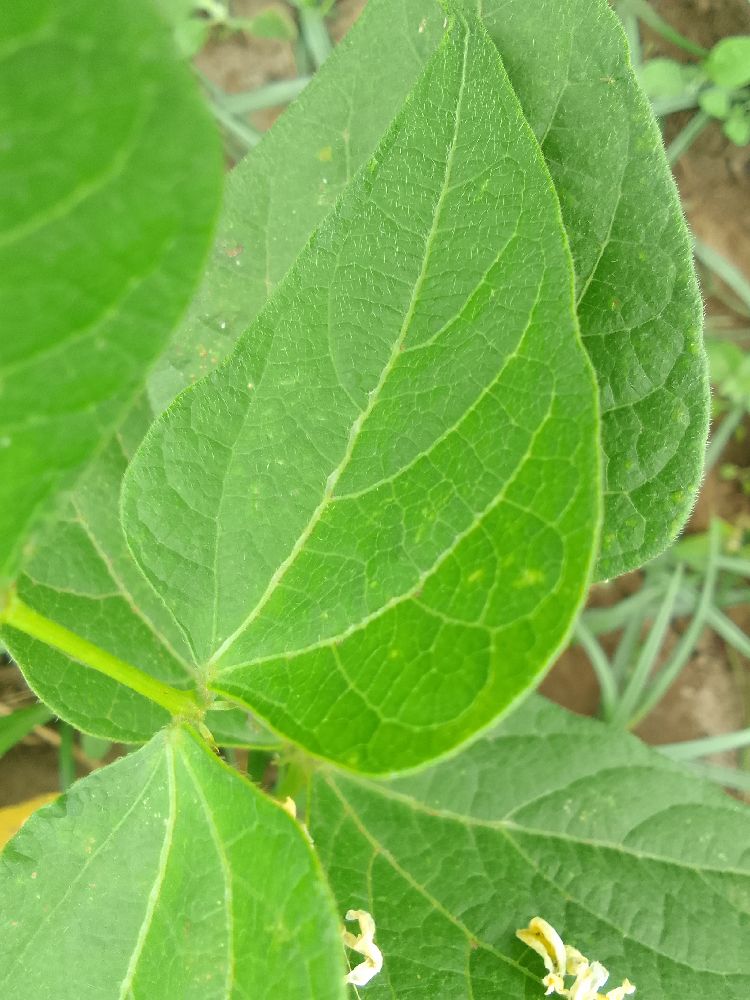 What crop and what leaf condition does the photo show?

common bean, healthy
